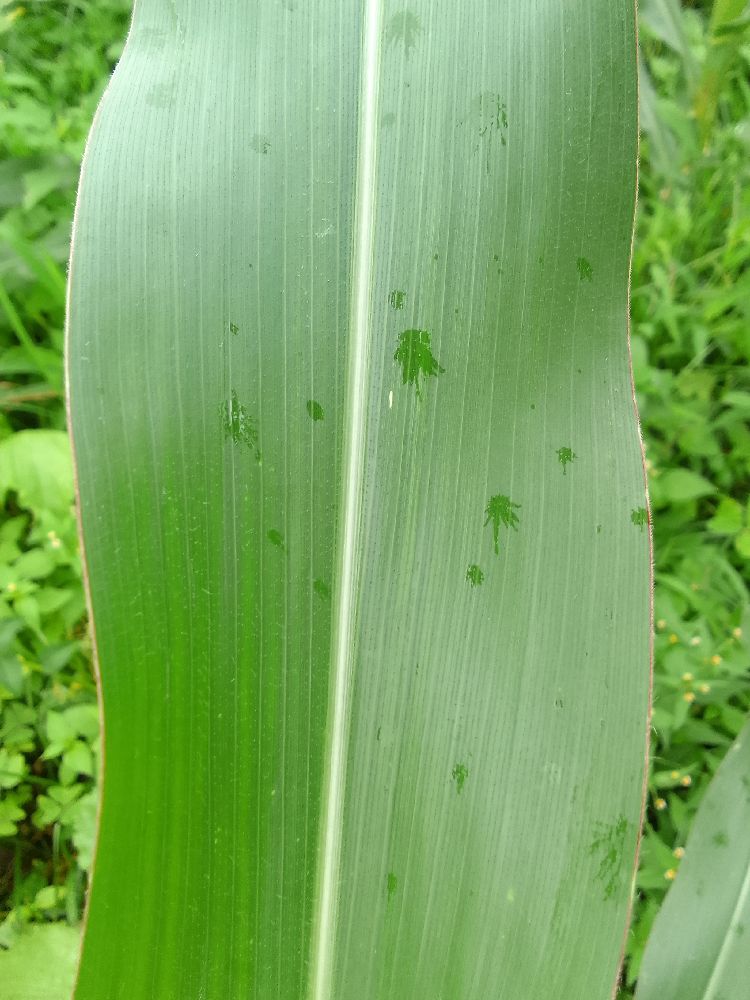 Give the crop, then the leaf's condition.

maize, healthy
